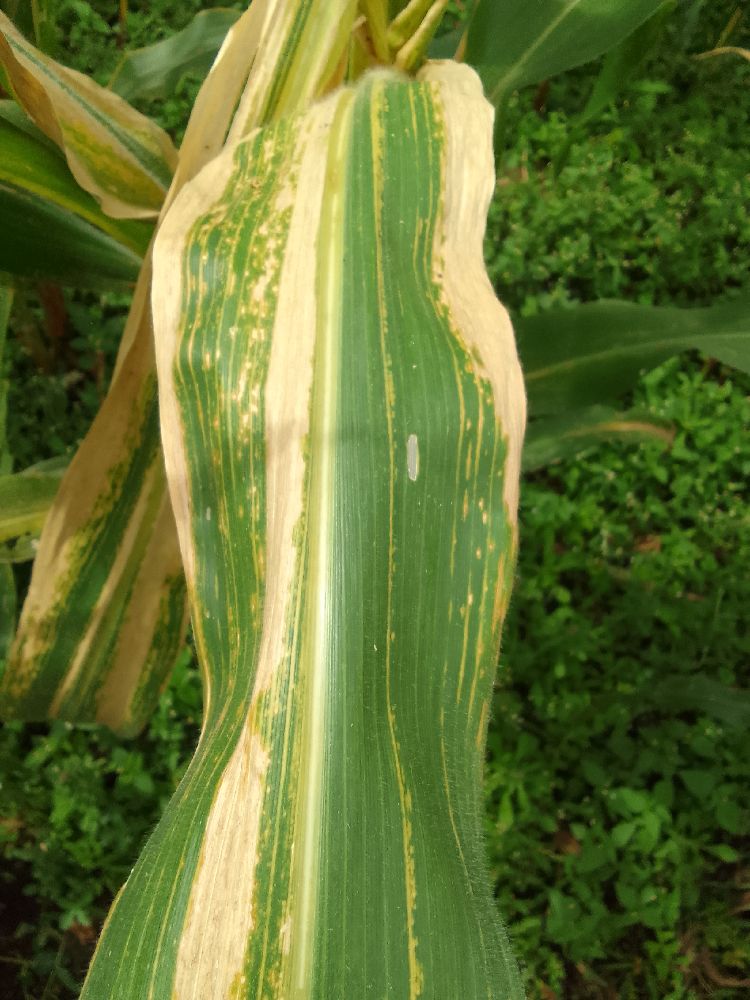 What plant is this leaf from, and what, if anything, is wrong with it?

maize, maize lethal necrosis
